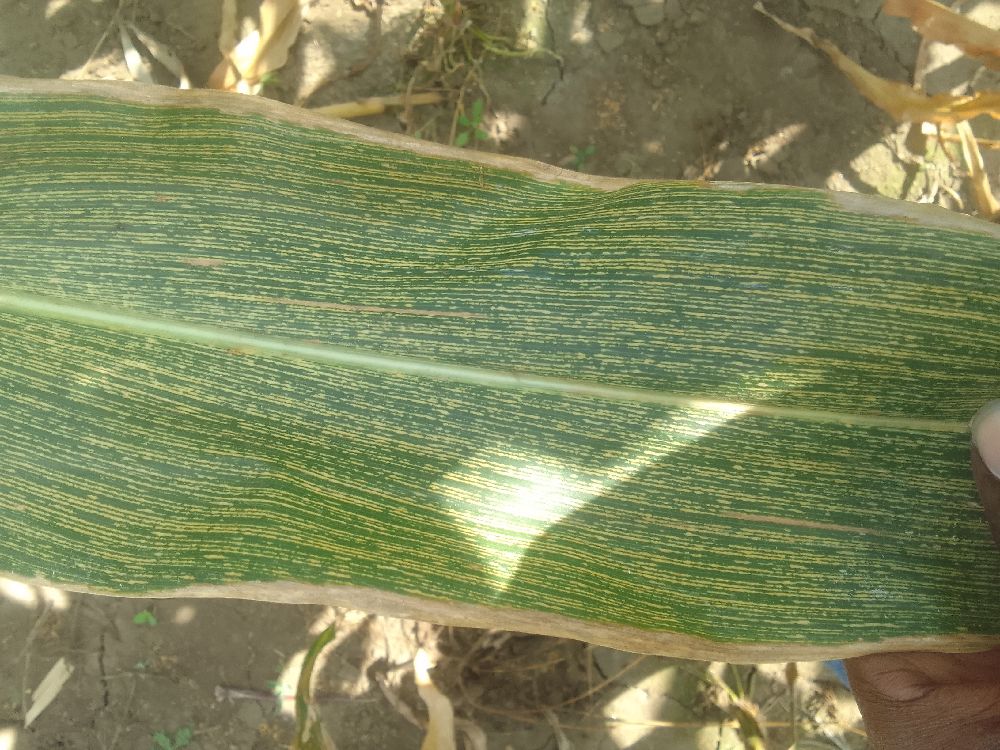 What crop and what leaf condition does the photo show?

maize, maize streak virus
